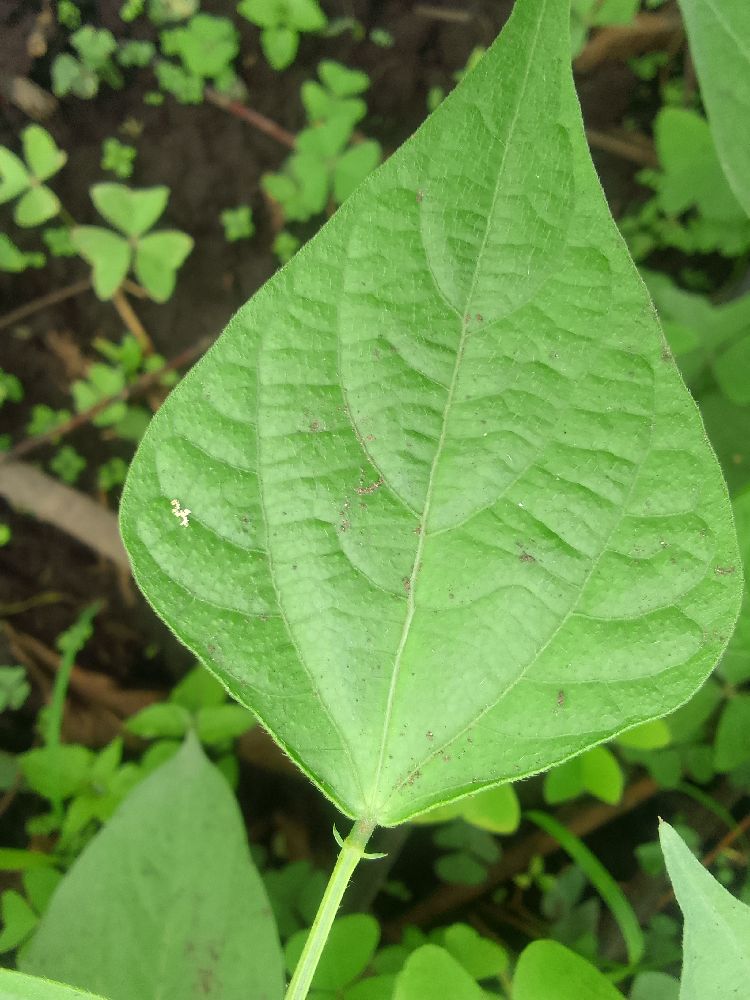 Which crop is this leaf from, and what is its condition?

common bean, healthy
